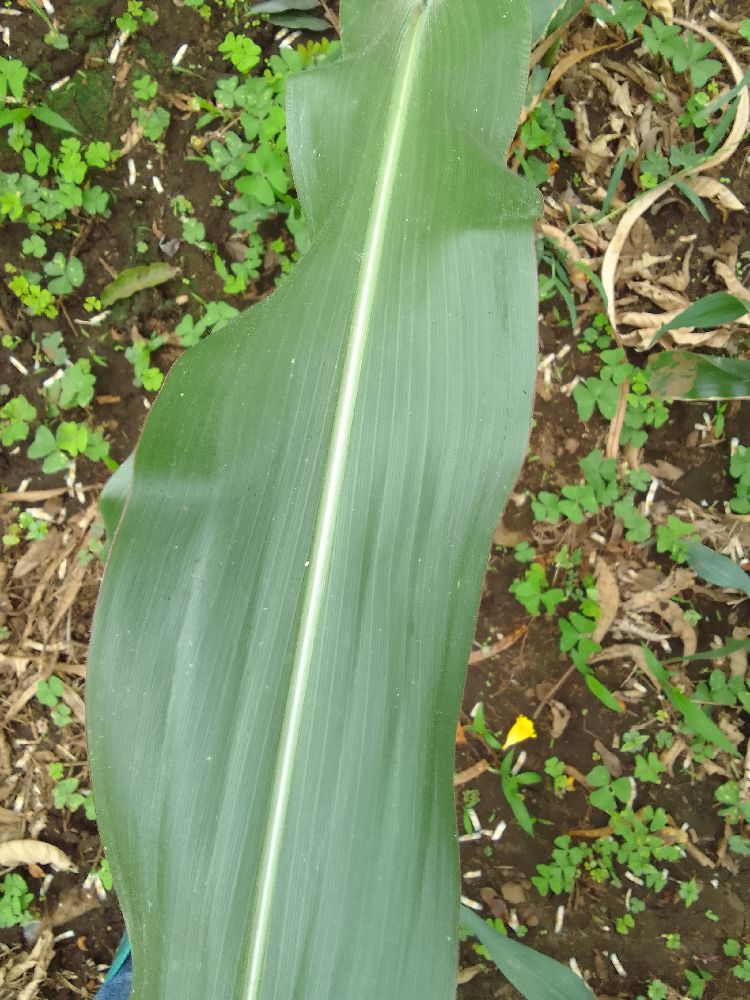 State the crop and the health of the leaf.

maize, healthy
